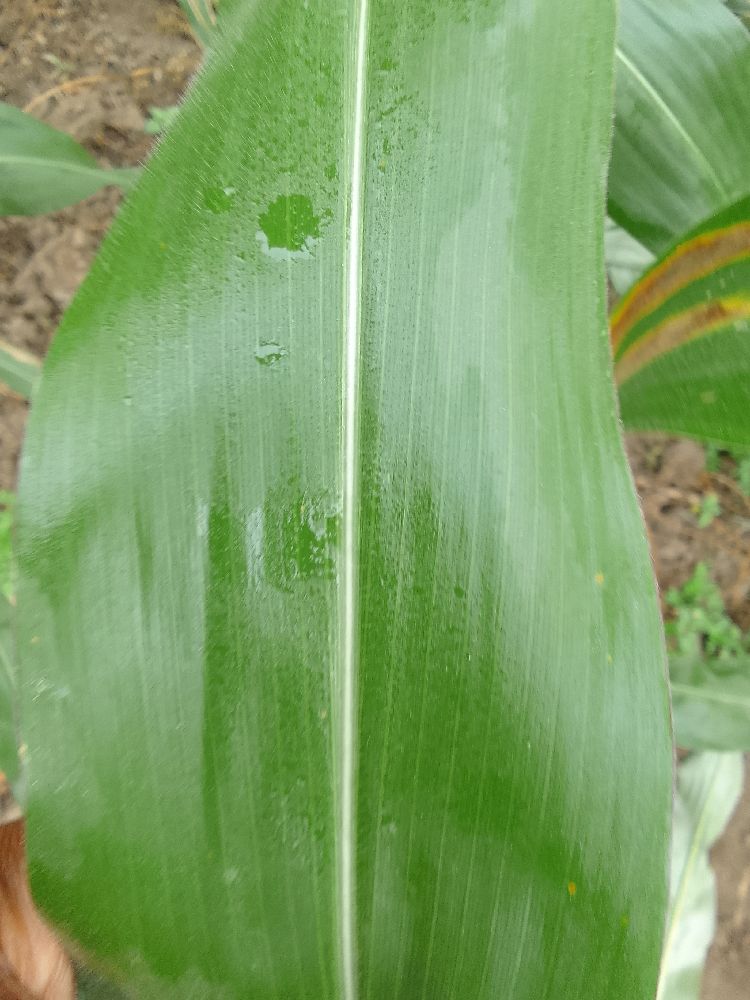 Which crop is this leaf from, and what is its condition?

maize, healthy
